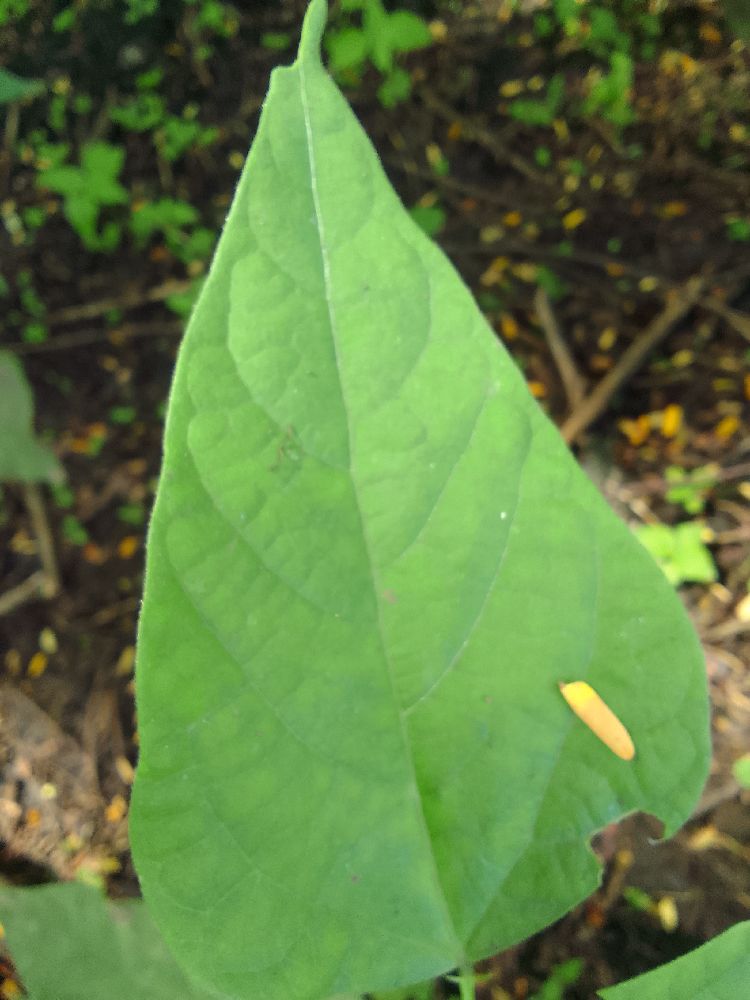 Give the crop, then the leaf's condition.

common bean, healthy
